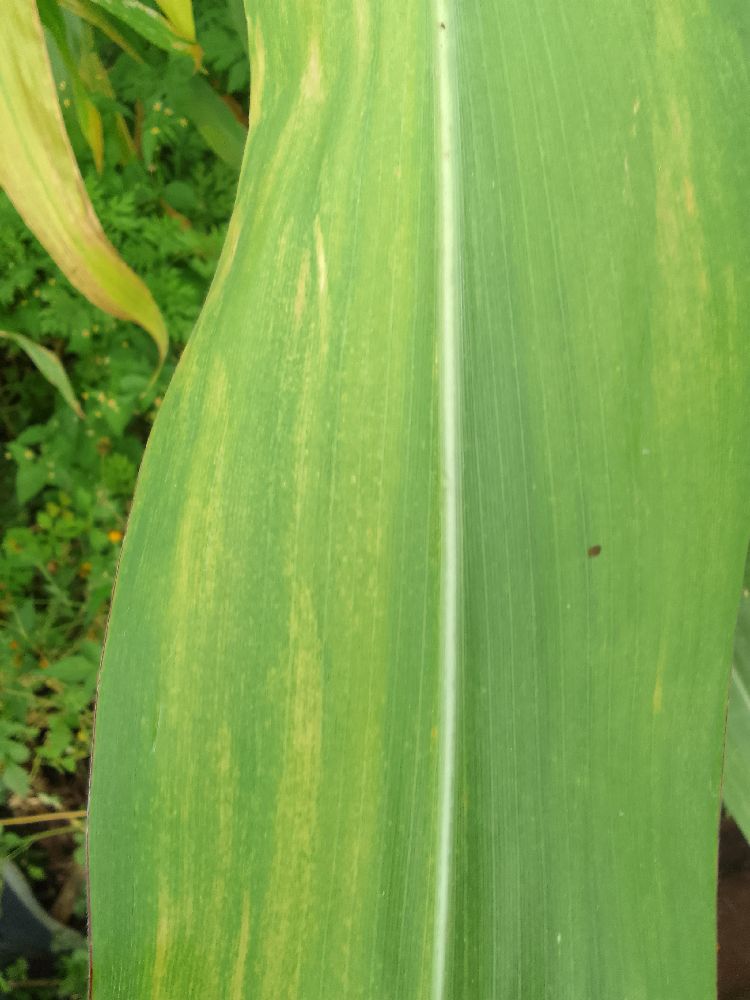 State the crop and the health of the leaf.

maize, maize lethal necrosis
